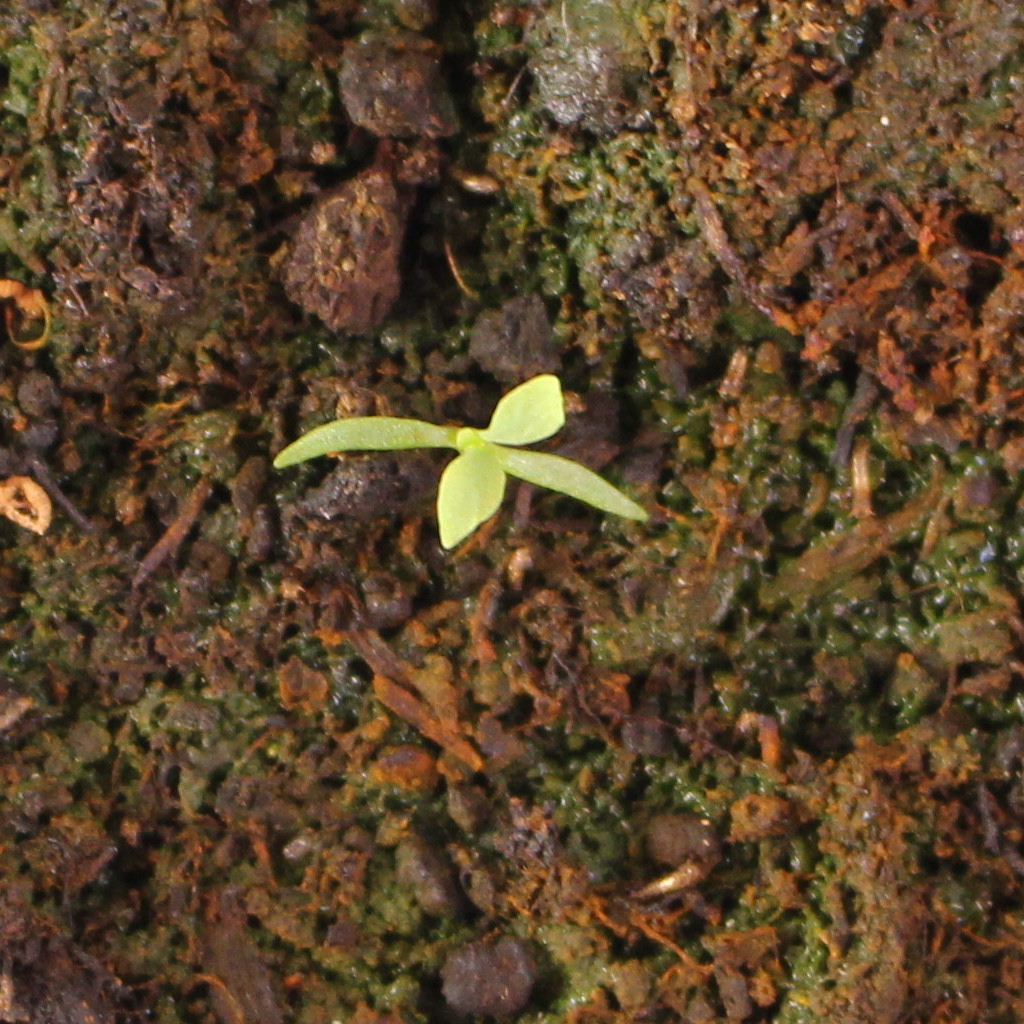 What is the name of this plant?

Papaver rhoeas
